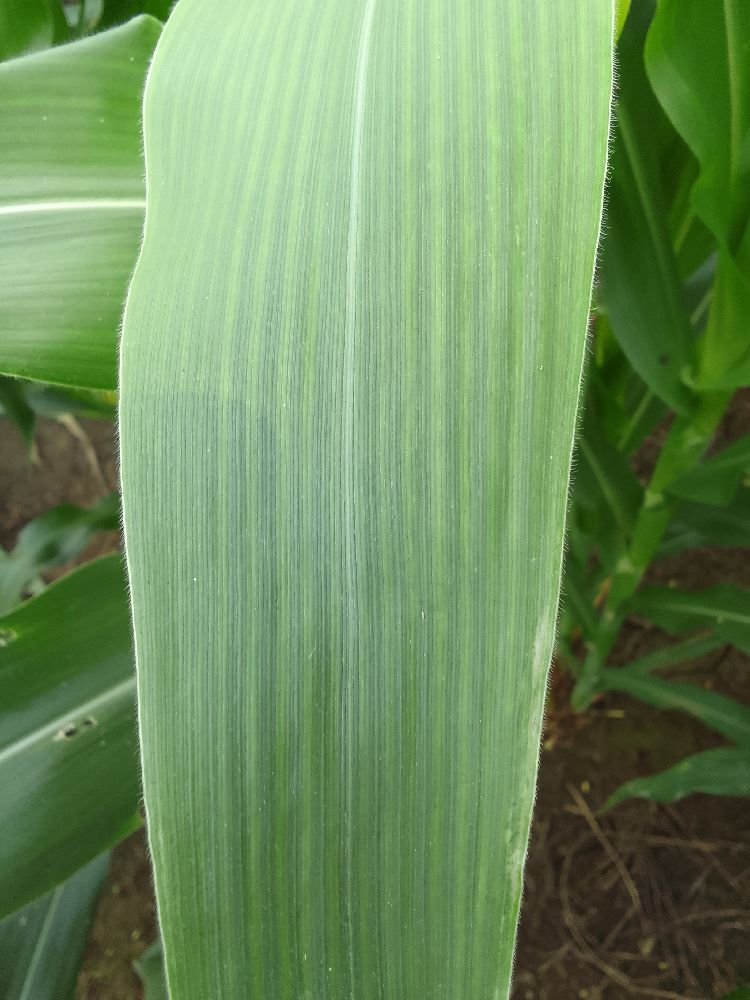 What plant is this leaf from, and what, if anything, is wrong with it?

maize, healthy
